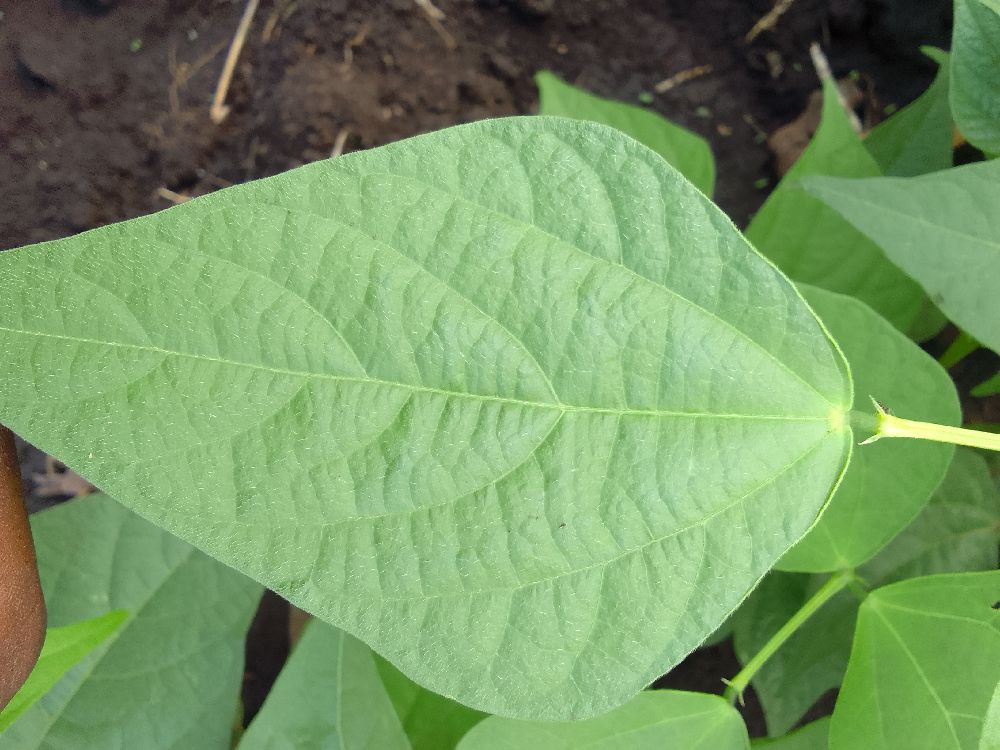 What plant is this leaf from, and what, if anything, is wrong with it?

common bean, healthy
